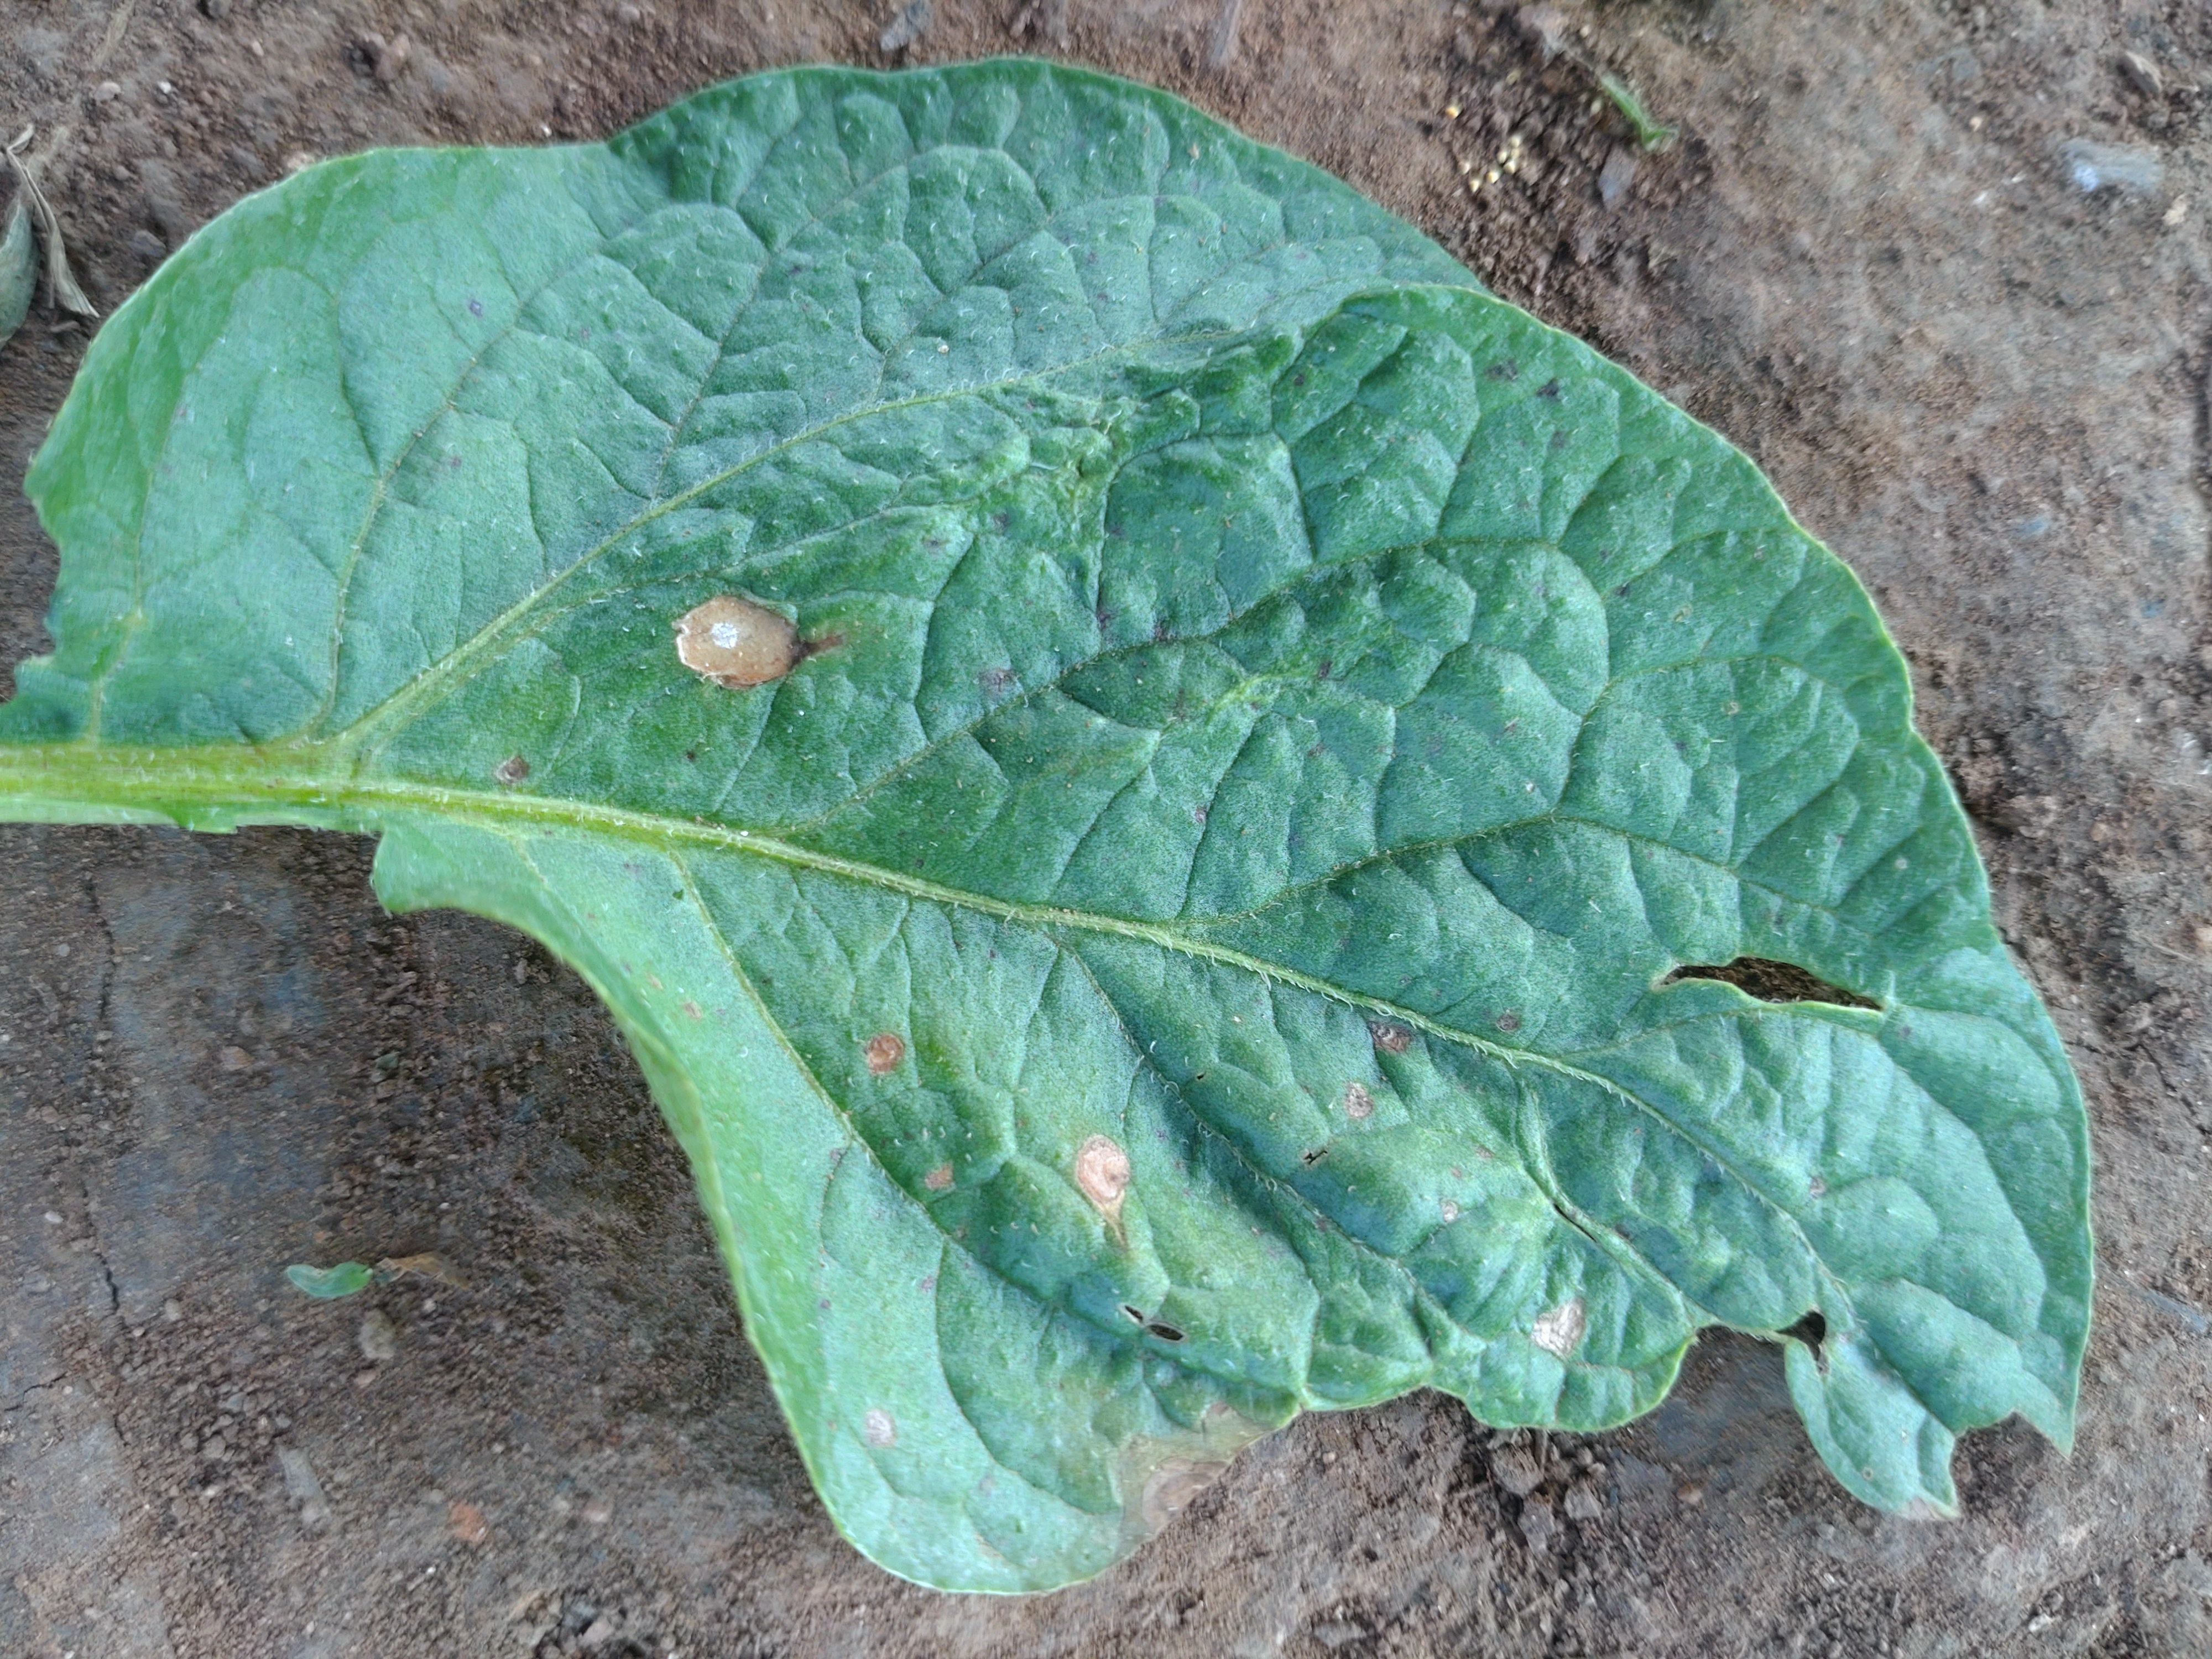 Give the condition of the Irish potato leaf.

early blight
